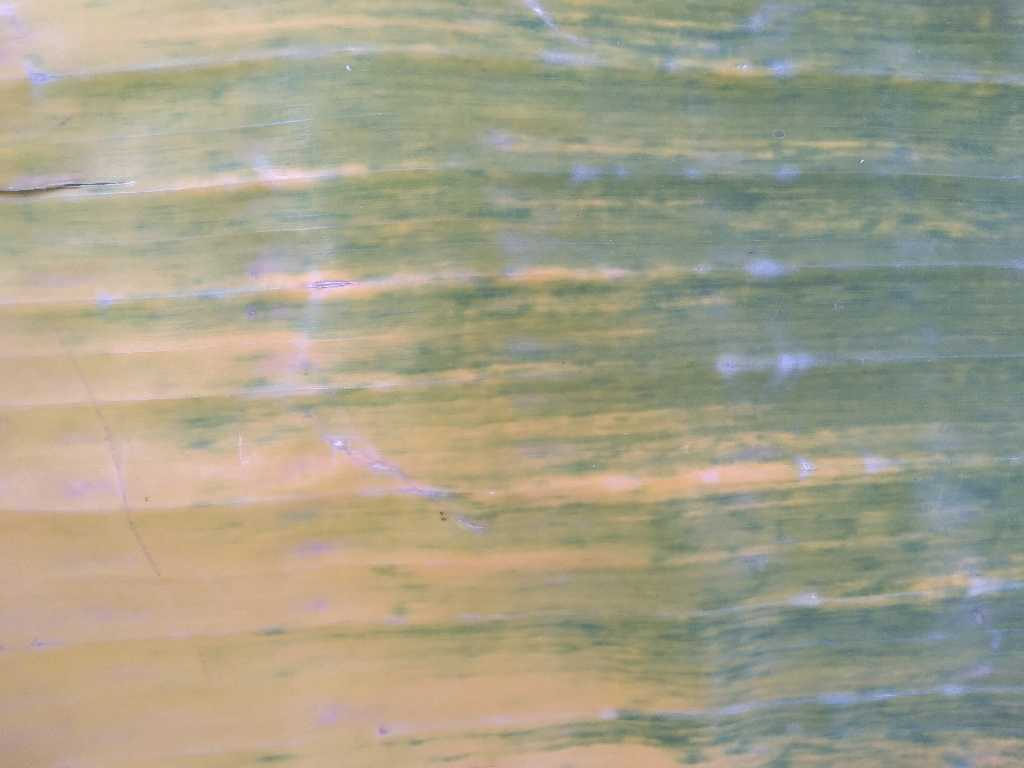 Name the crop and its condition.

banana, fusarium wilt race 1
